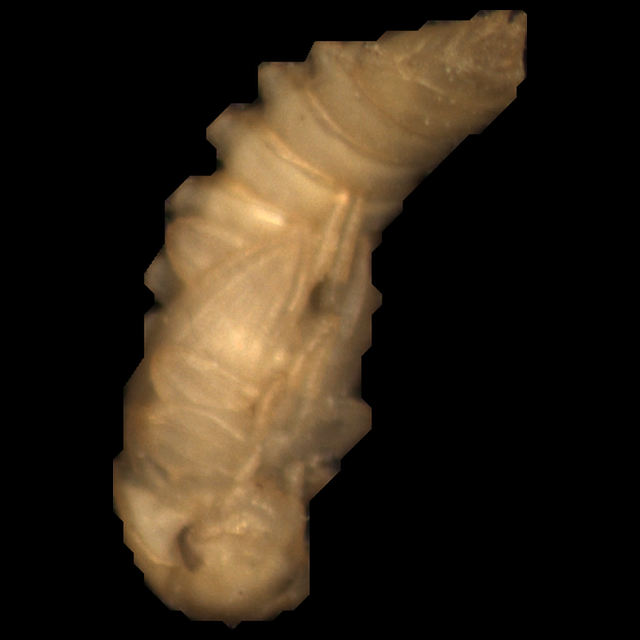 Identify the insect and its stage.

mealworm pupa
